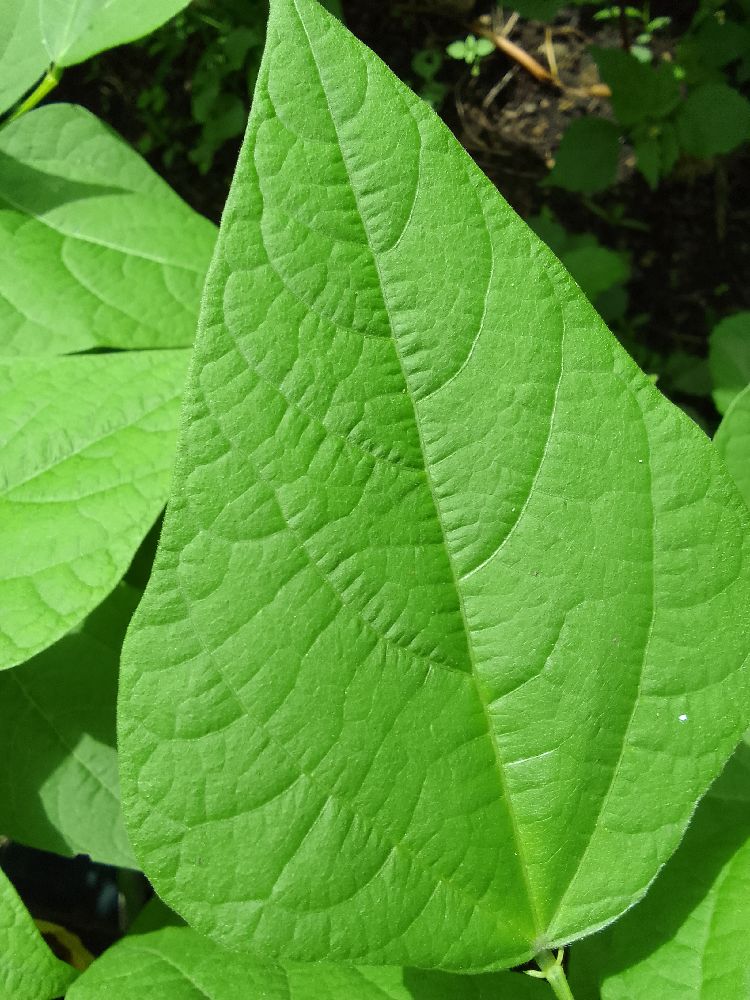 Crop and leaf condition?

common bean, healthy
